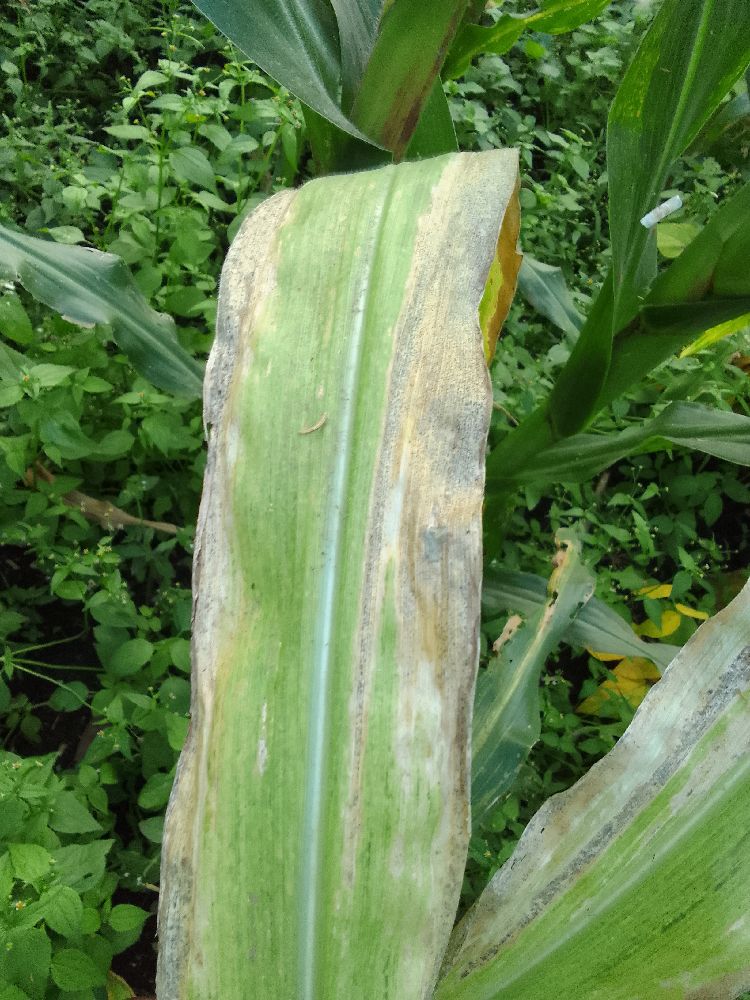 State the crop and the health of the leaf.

maize, maize lethal necrosis
